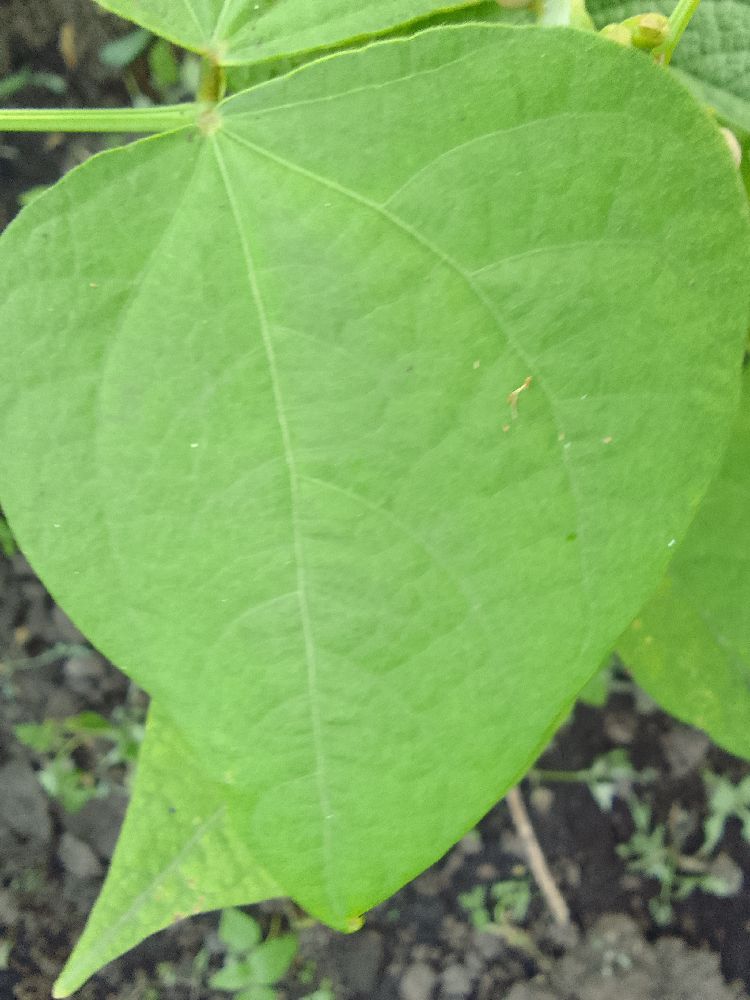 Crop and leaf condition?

common bean, healthy
